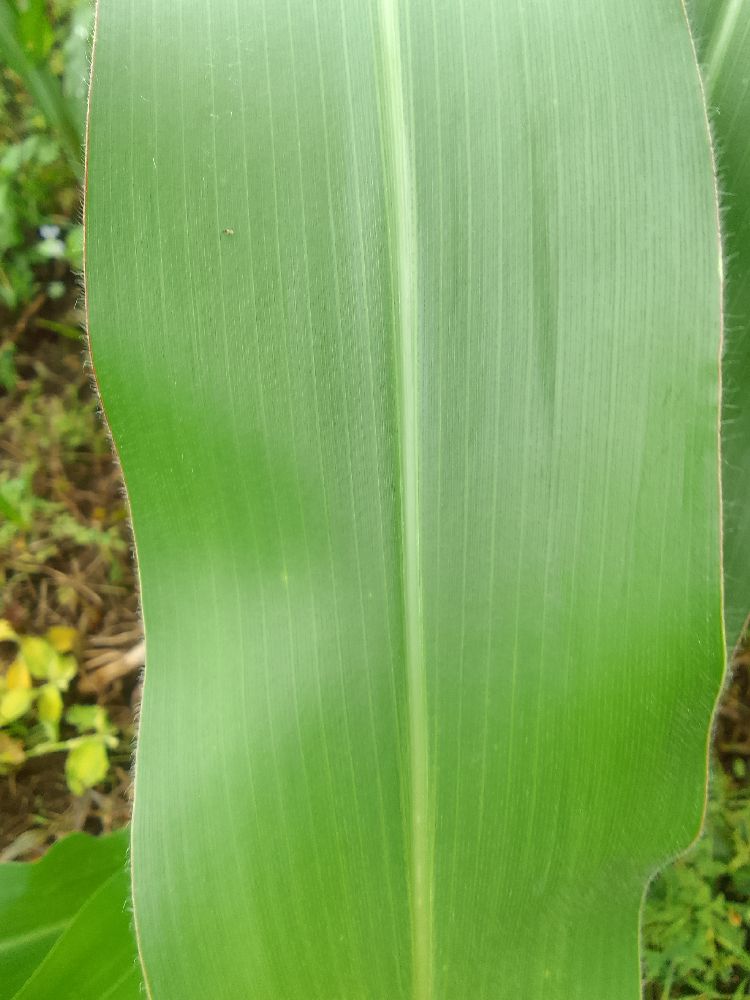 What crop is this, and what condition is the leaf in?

maize, healthy
